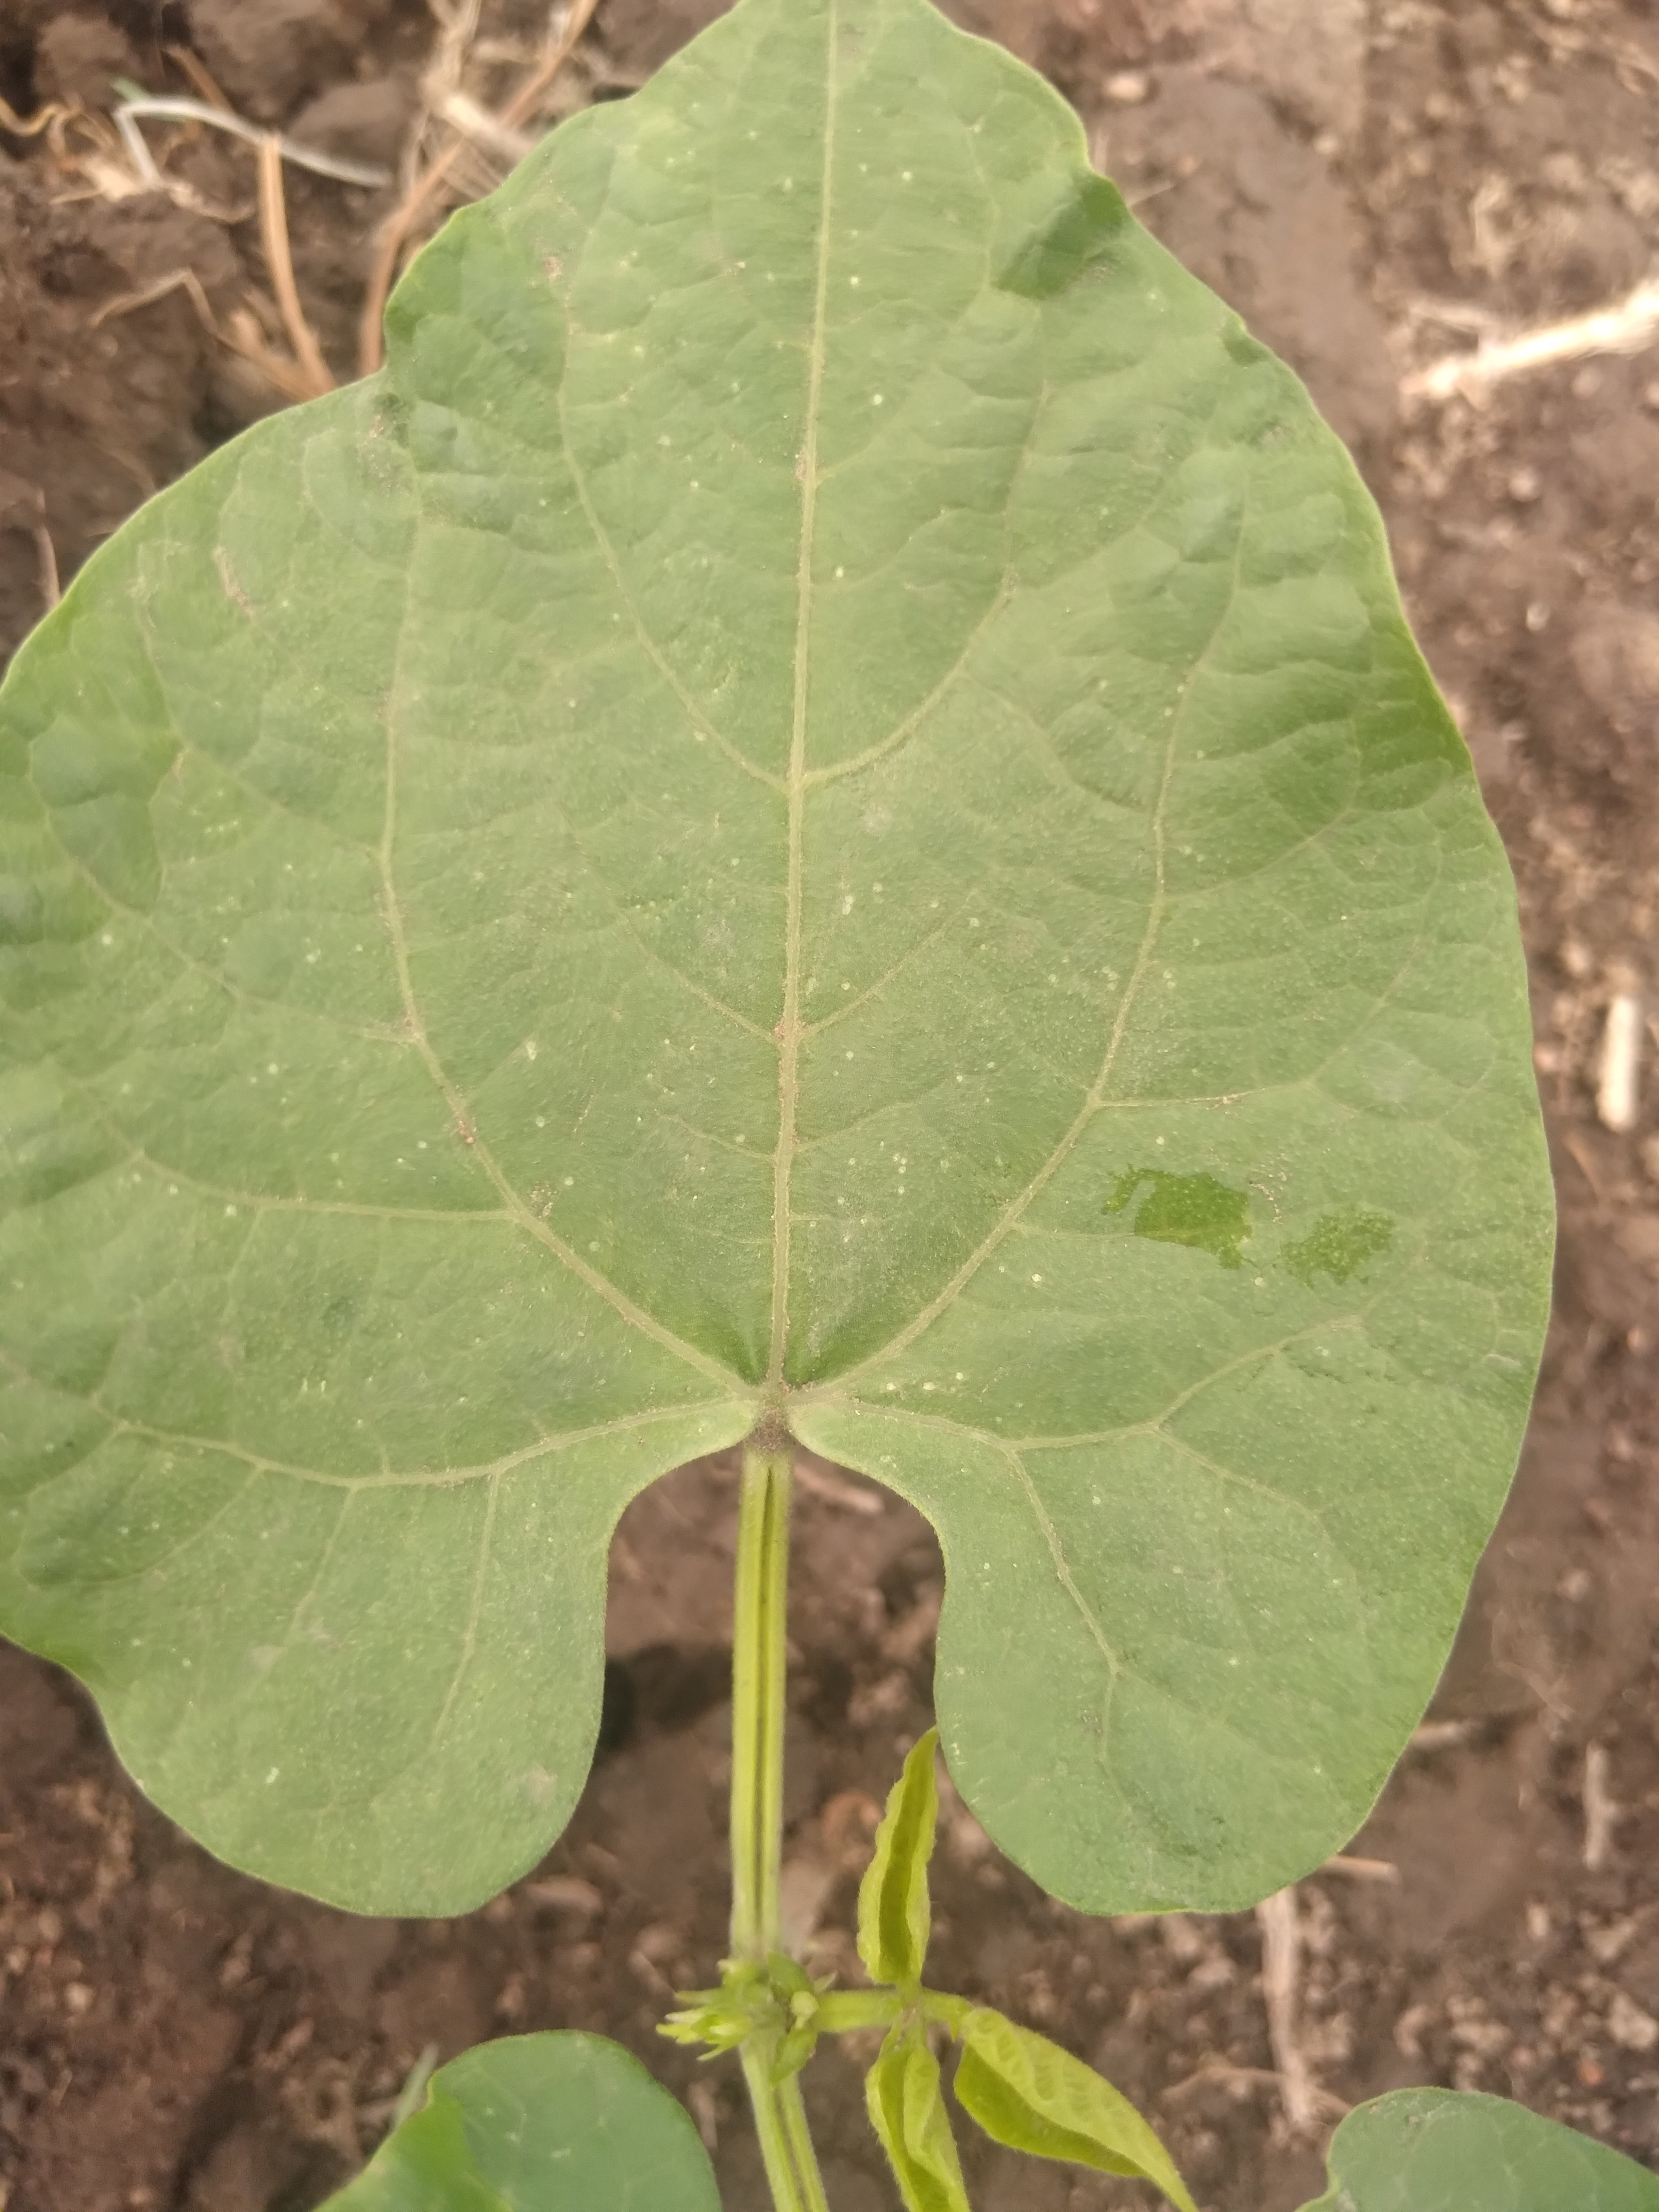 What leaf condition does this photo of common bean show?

healthy
